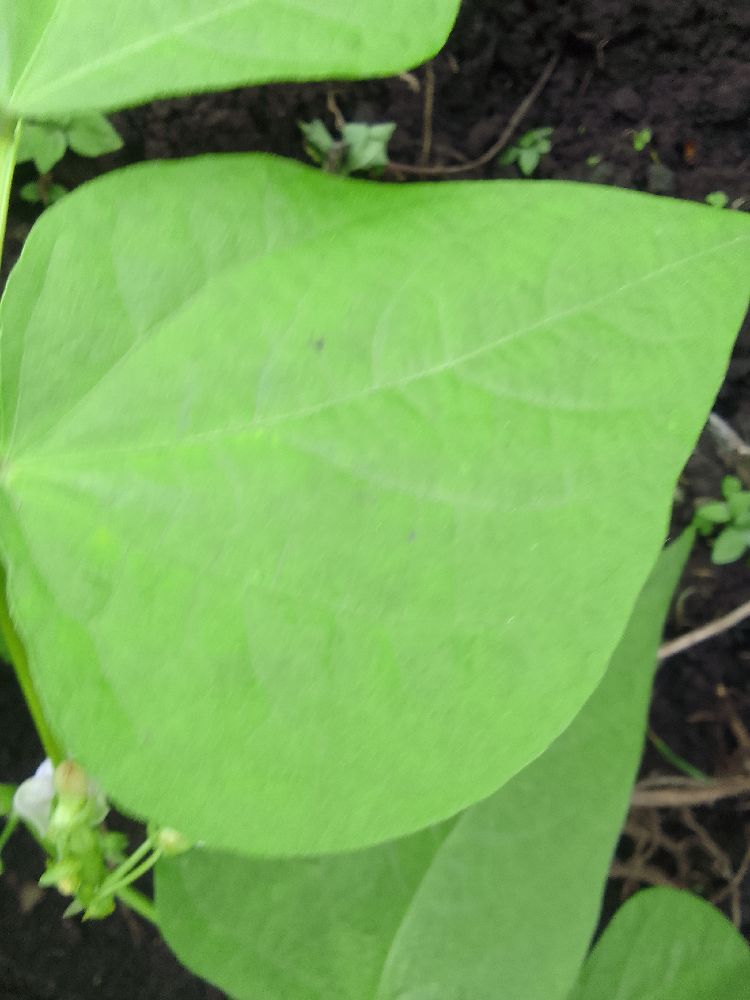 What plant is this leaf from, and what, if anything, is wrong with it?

common bean, healthy
